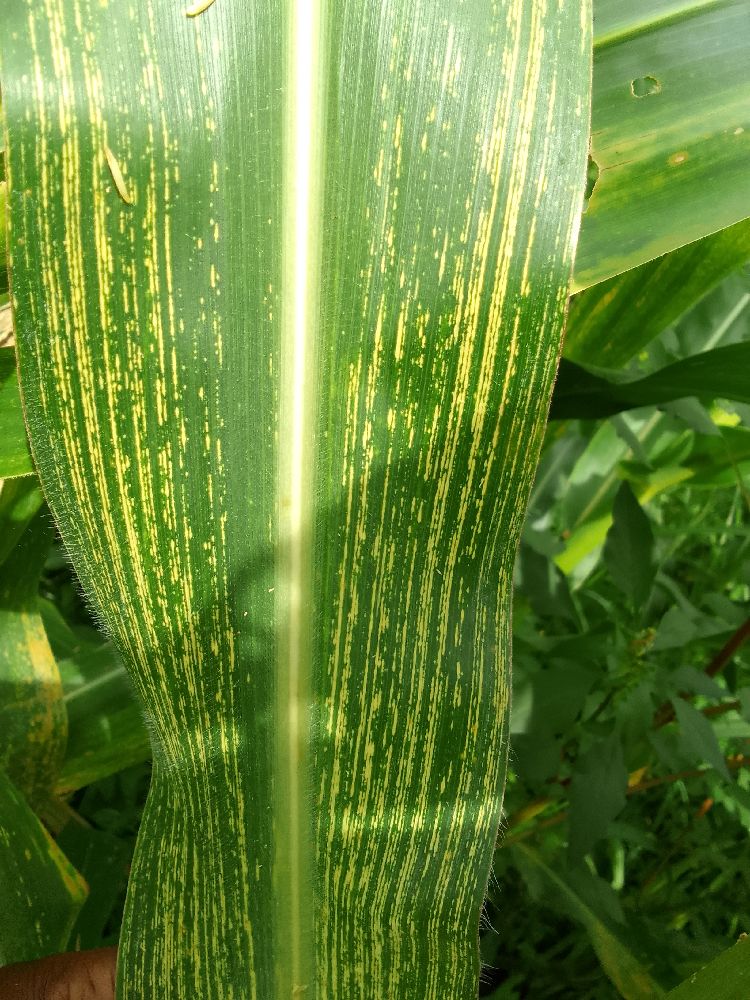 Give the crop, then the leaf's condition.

maize, maize streak virus
